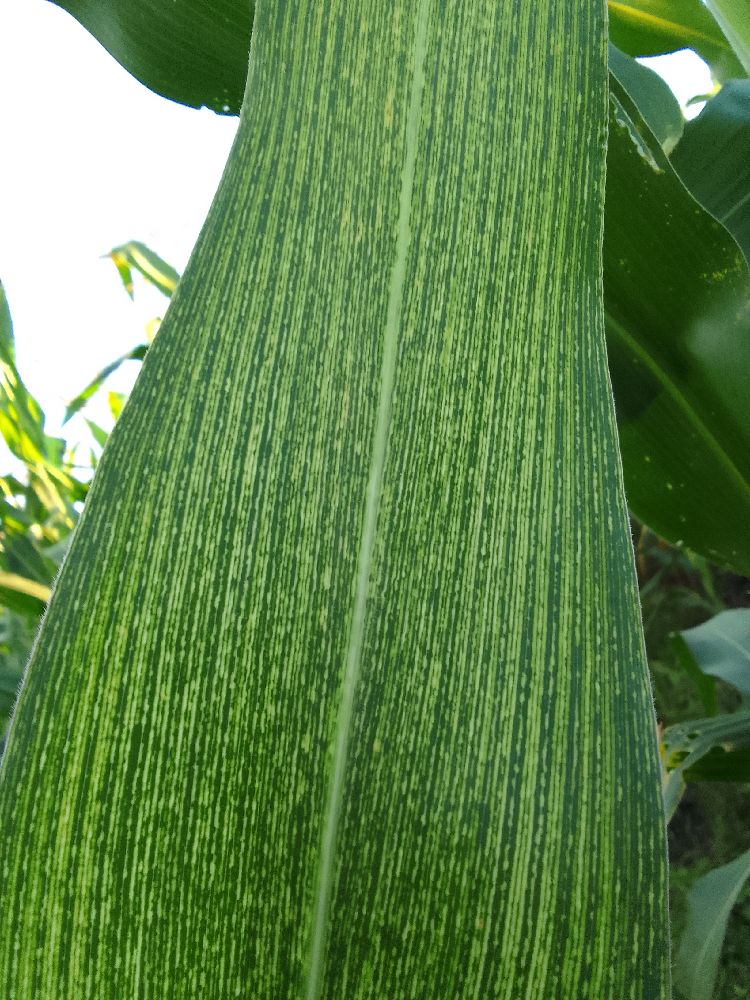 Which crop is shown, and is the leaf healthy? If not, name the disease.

maize, maize streak virus
